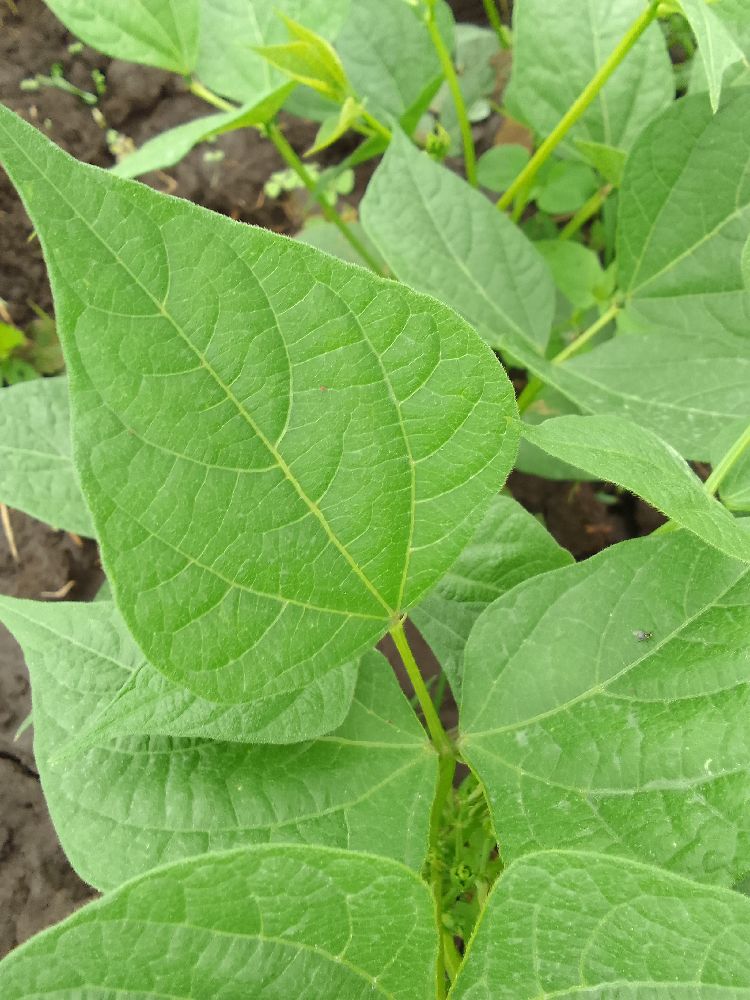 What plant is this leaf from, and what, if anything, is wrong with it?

common bean, healthy
